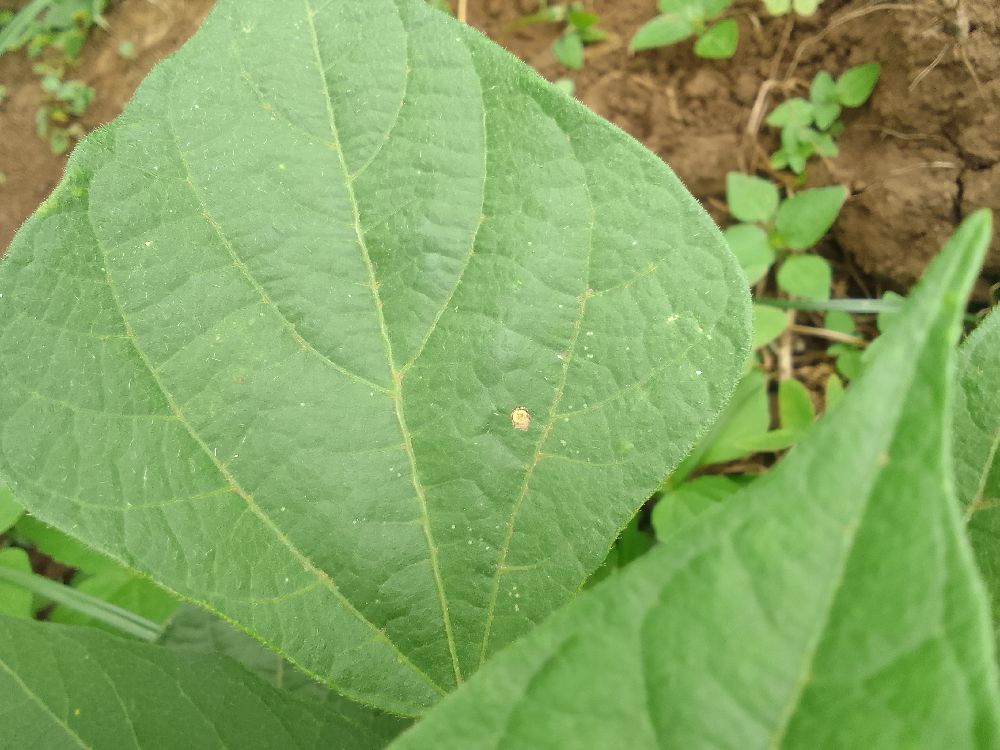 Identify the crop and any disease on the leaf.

common bean, healthy
